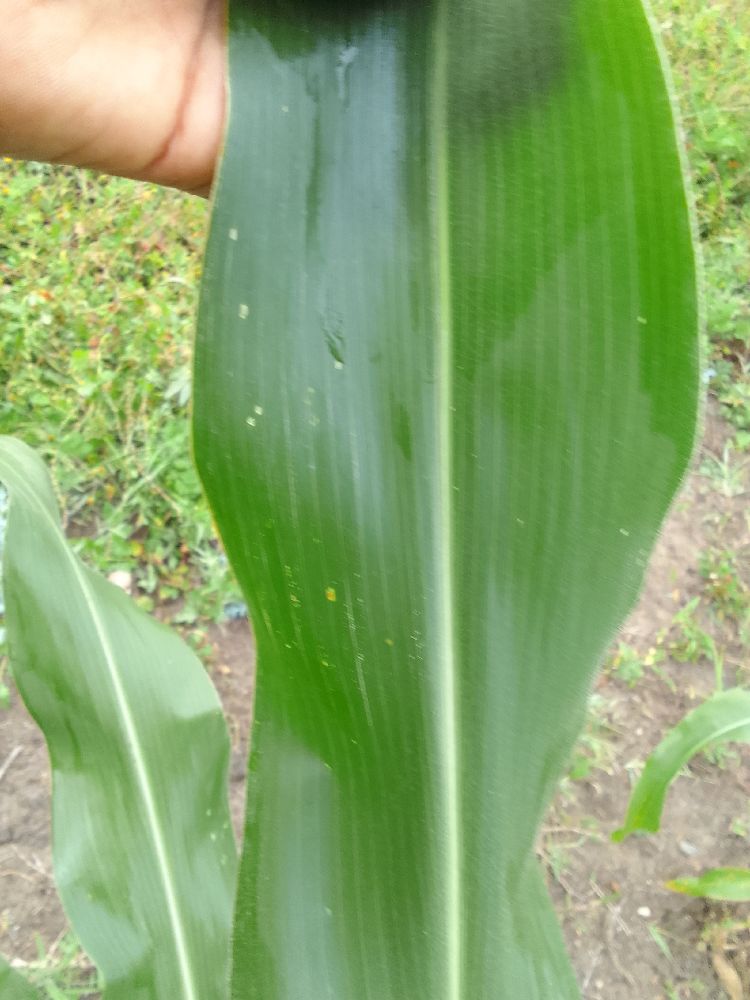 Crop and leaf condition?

maize, healthy
